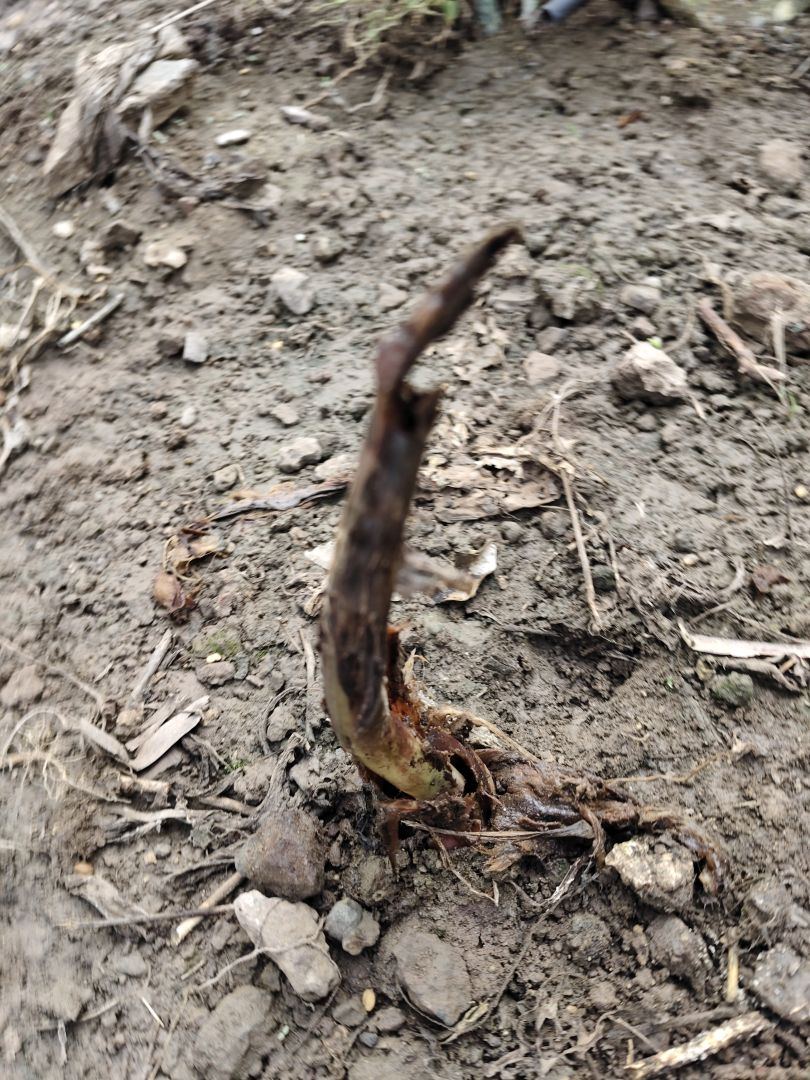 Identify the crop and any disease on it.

taro, root rot
